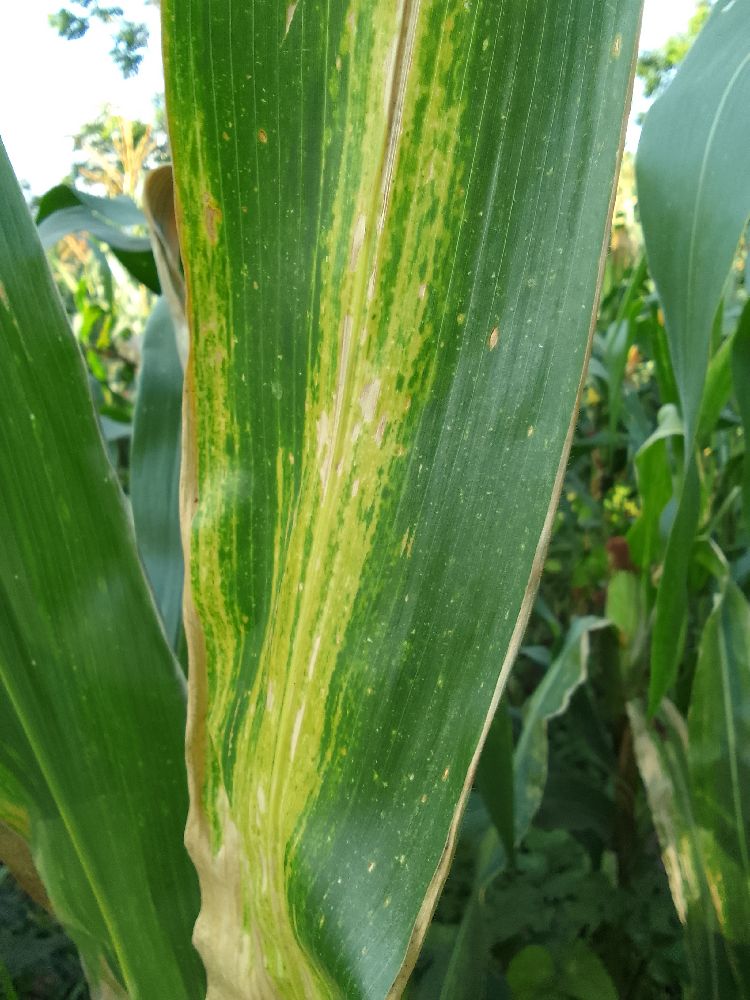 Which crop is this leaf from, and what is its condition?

maize, maize lethal necrosis
